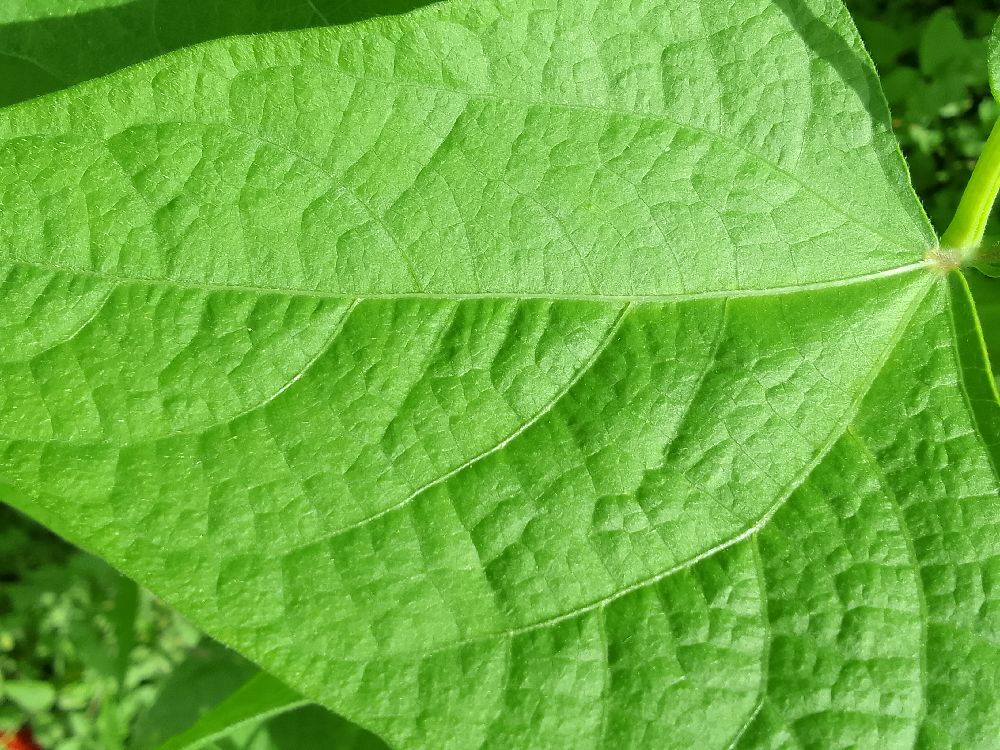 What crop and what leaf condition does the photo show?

common bean, healthy
